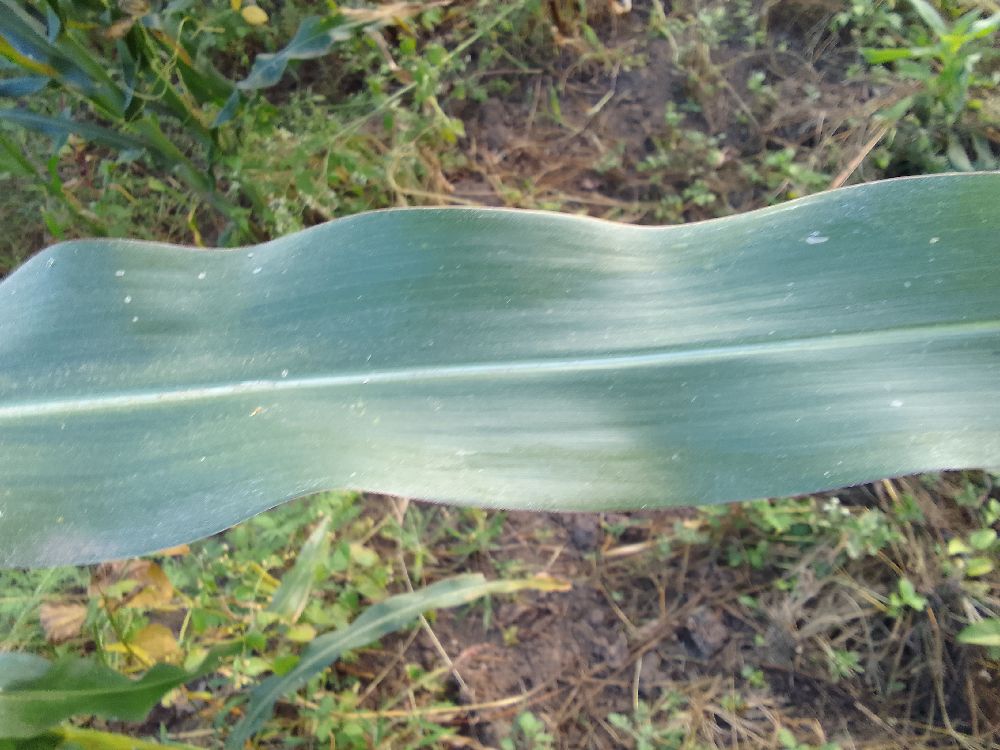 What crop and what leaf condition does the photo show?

maize, healthy
